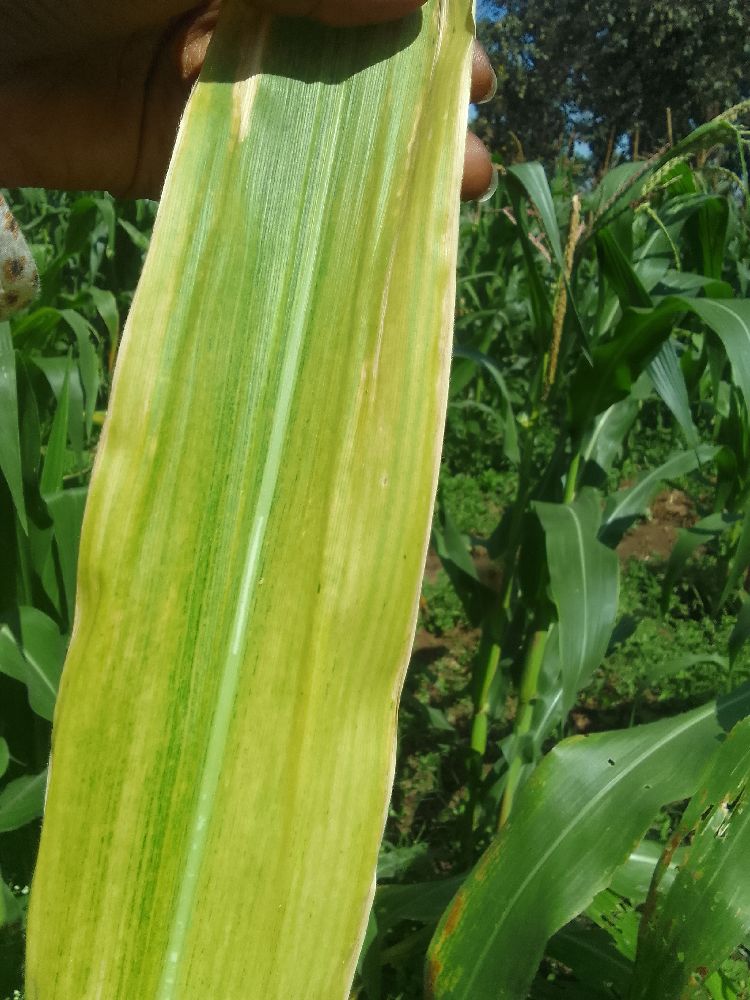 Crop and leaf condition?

maize, maize lethal necrosis
